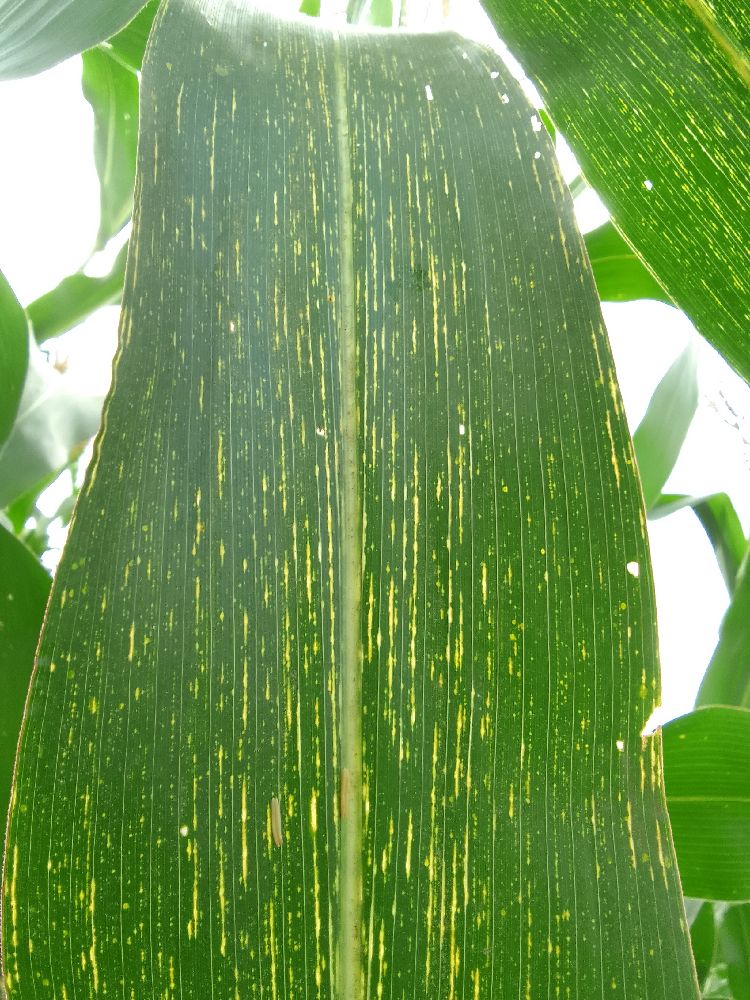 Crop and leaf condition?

maize, maize streak virus
